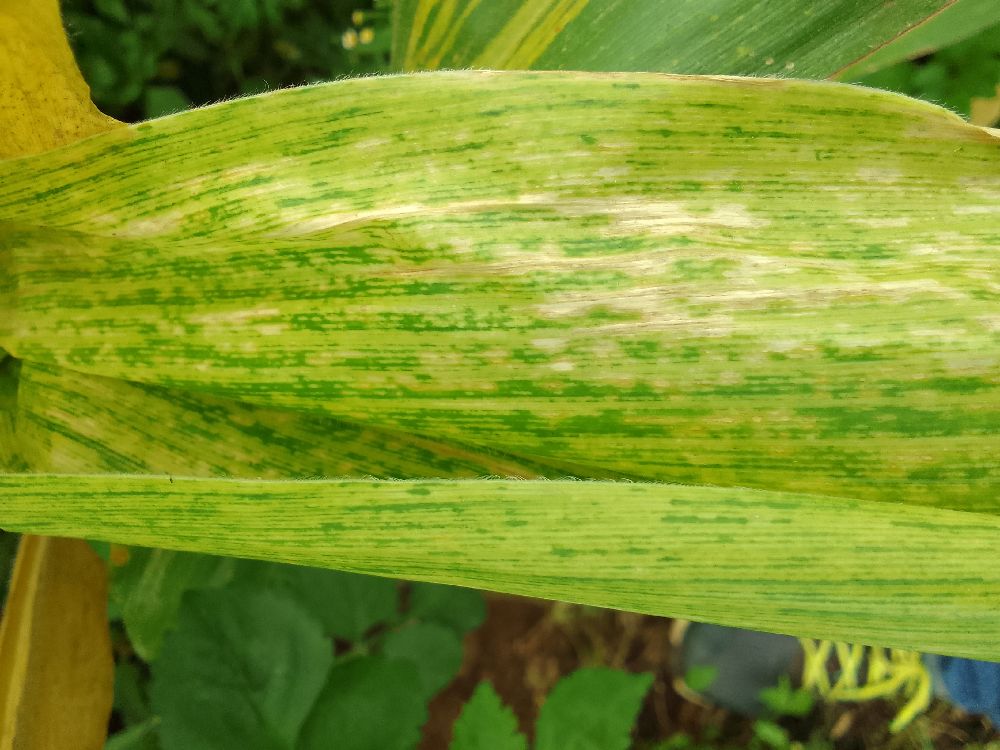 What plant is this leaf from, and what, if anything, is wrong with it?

maize, maize lethal necrosis
